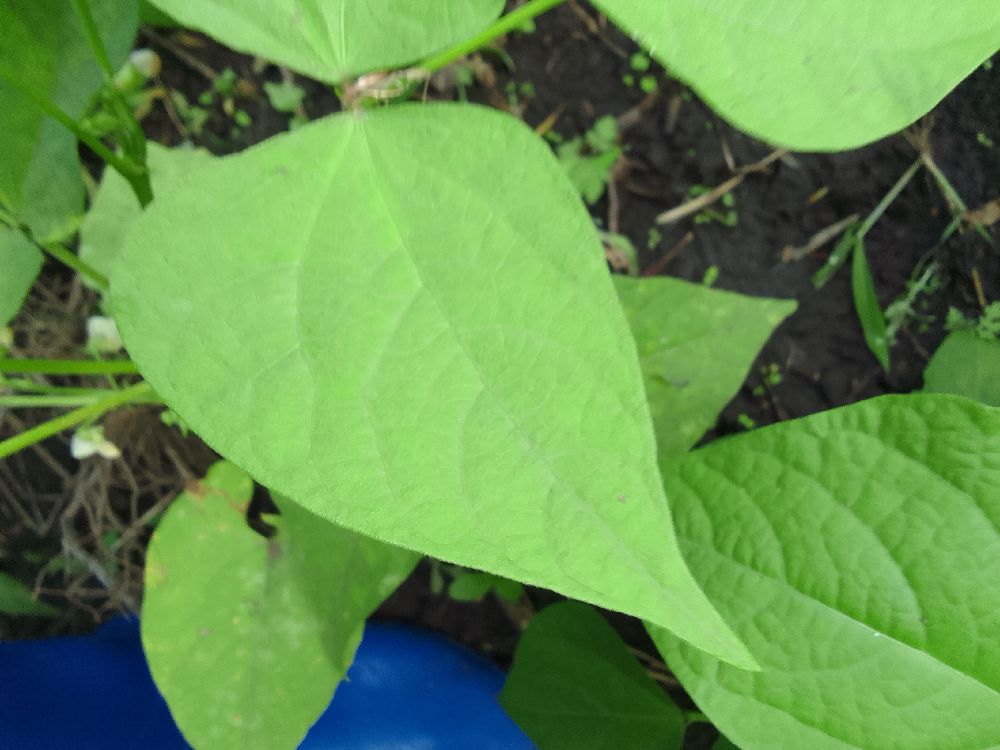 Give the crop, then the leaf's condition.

common bean, healthy
